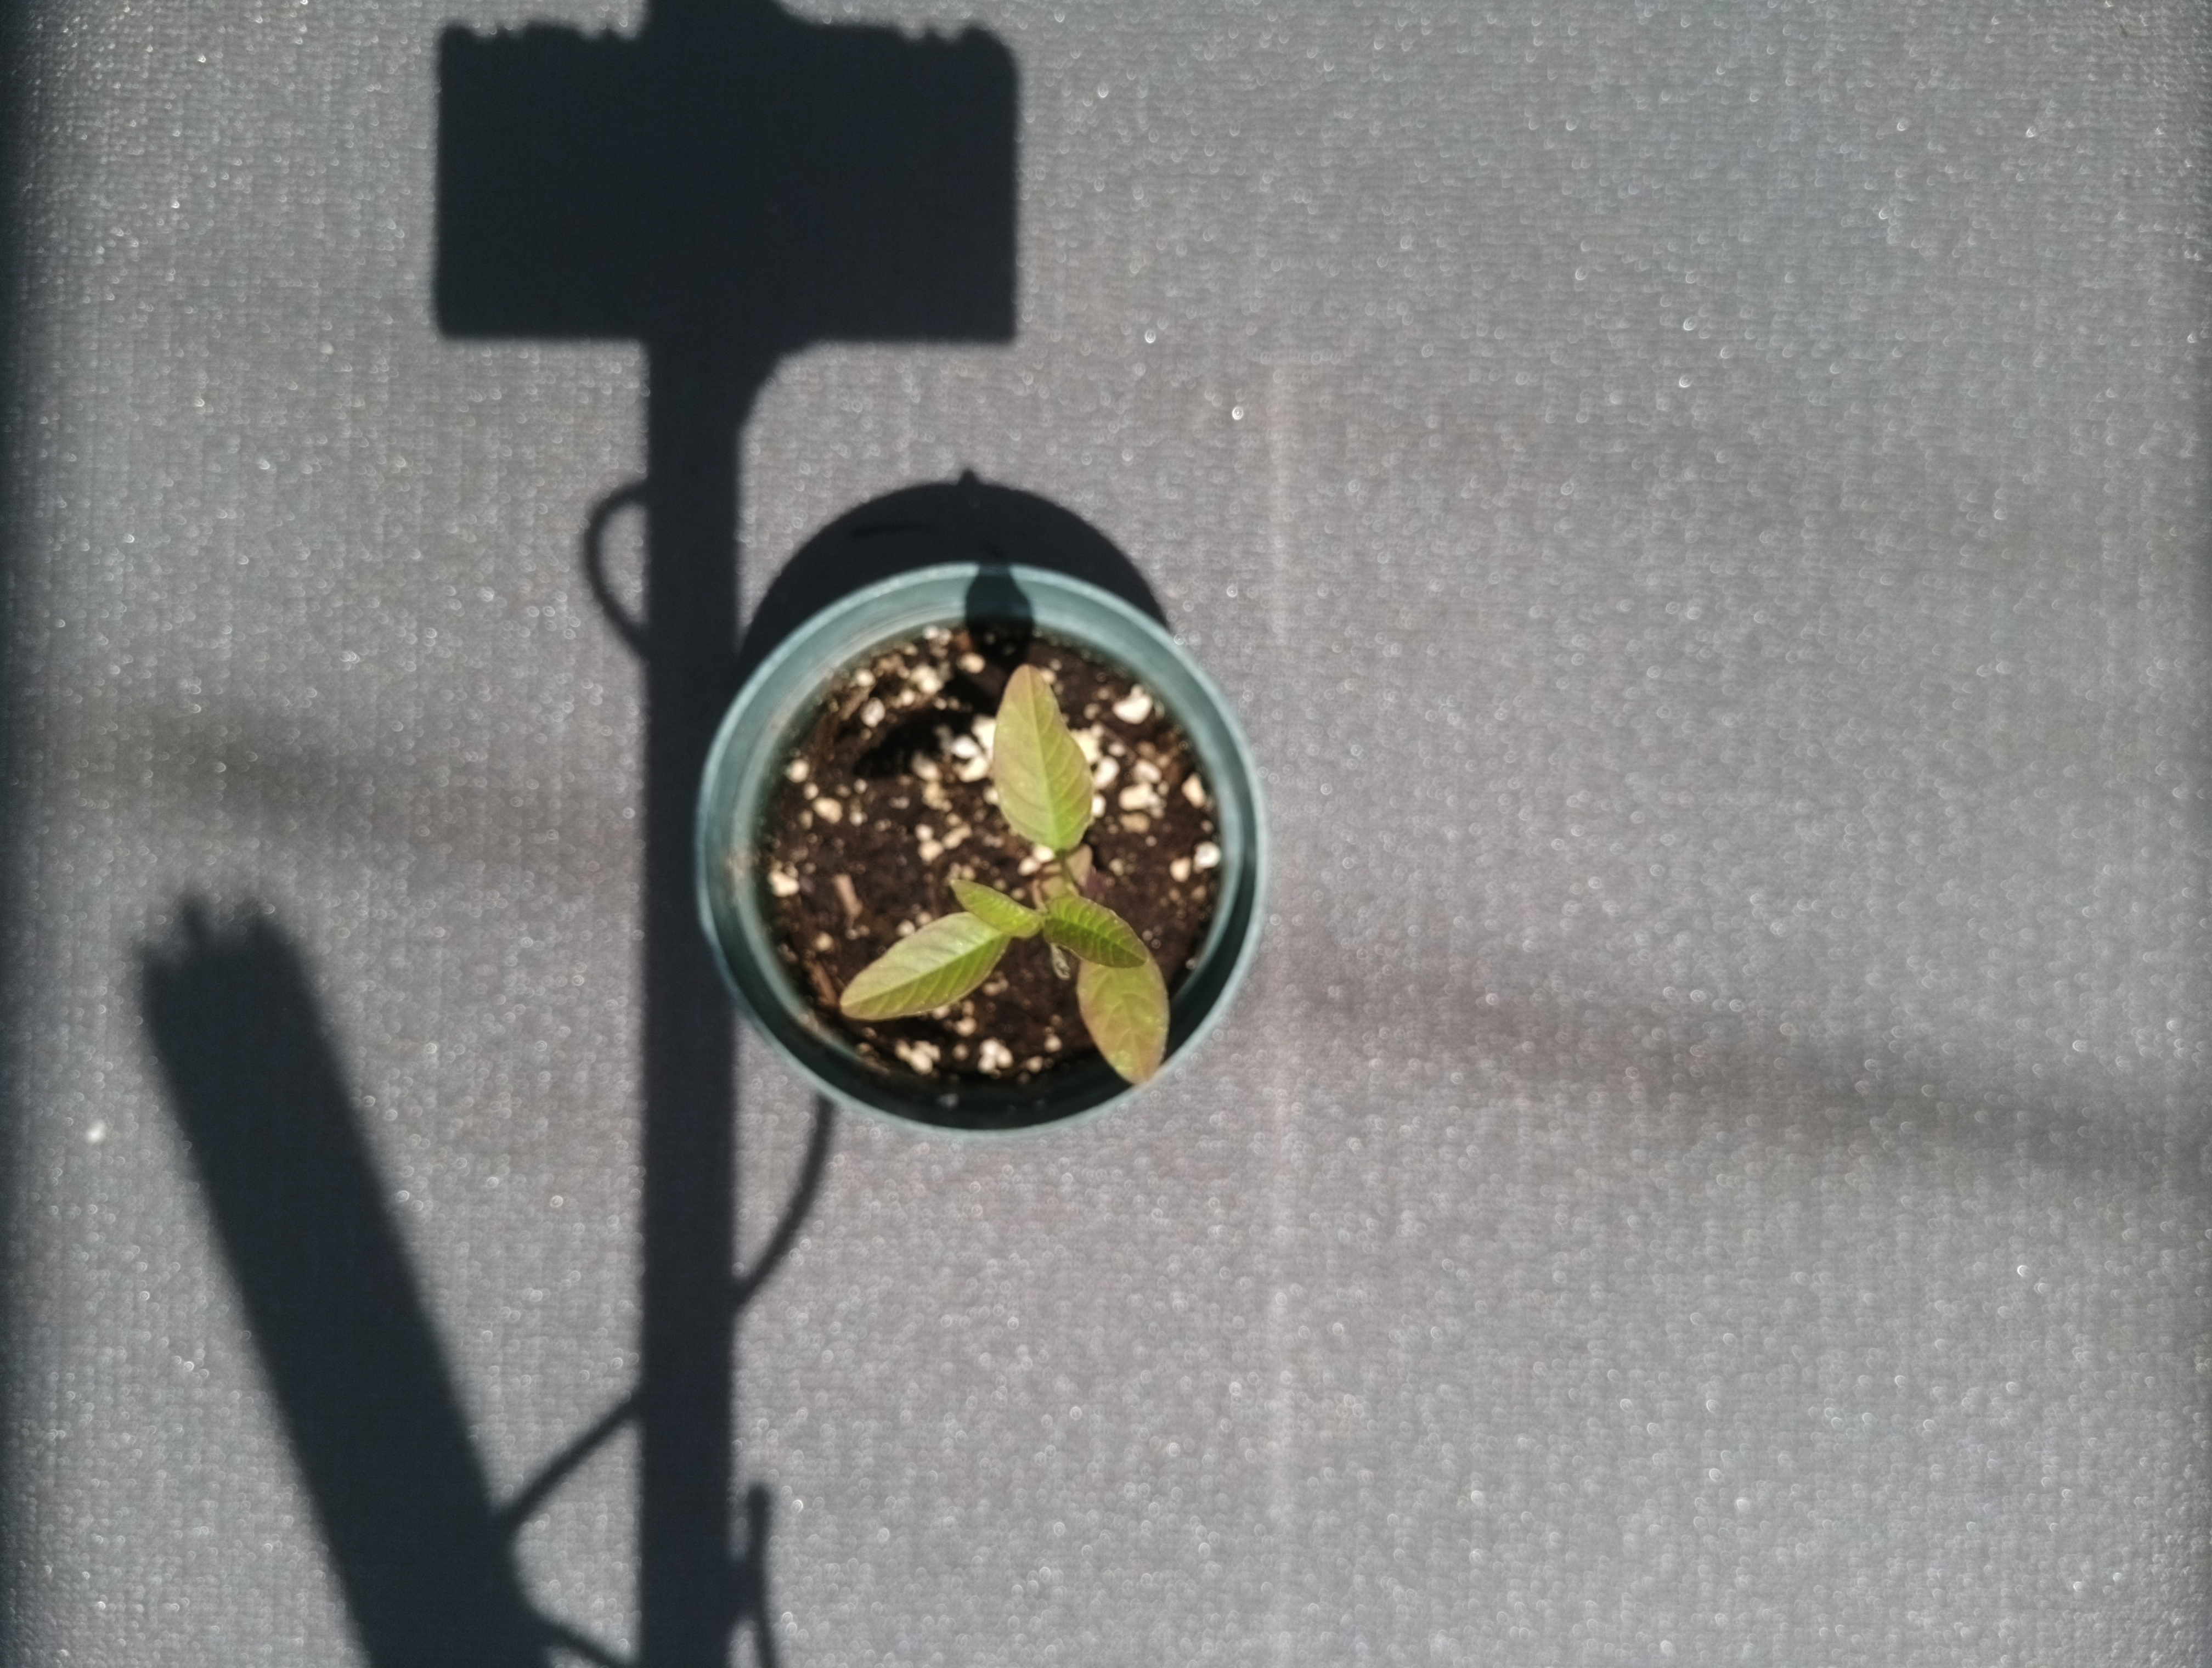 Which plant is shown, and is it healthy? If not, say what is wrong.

waterhemp, chlorosis only
